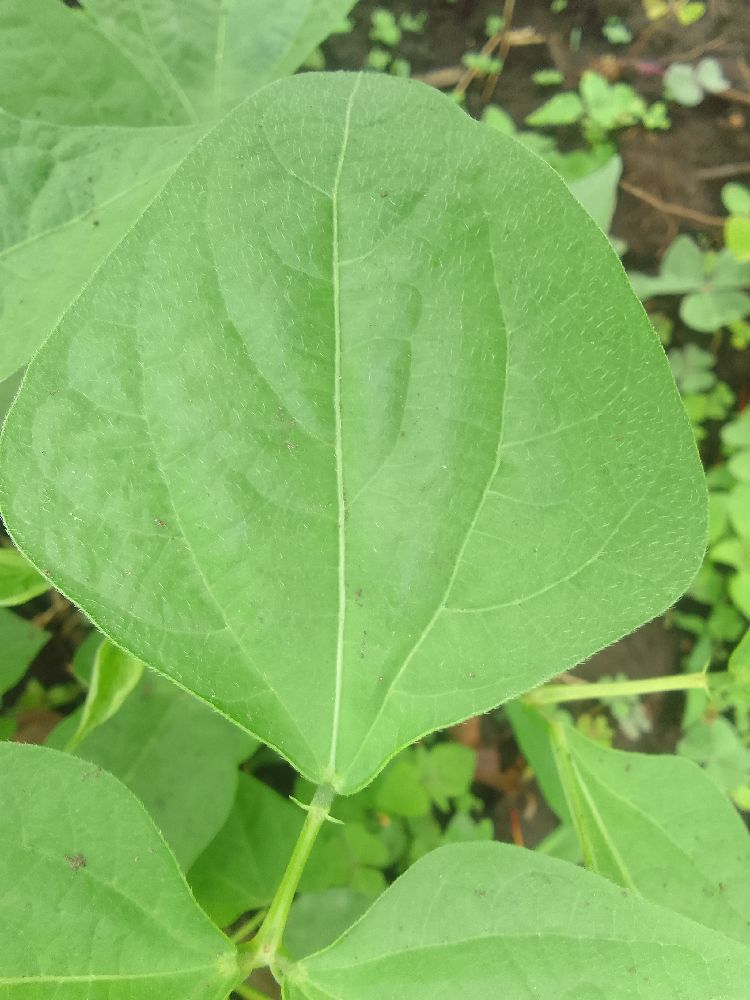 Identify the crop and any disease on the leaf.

common bean, healthy
